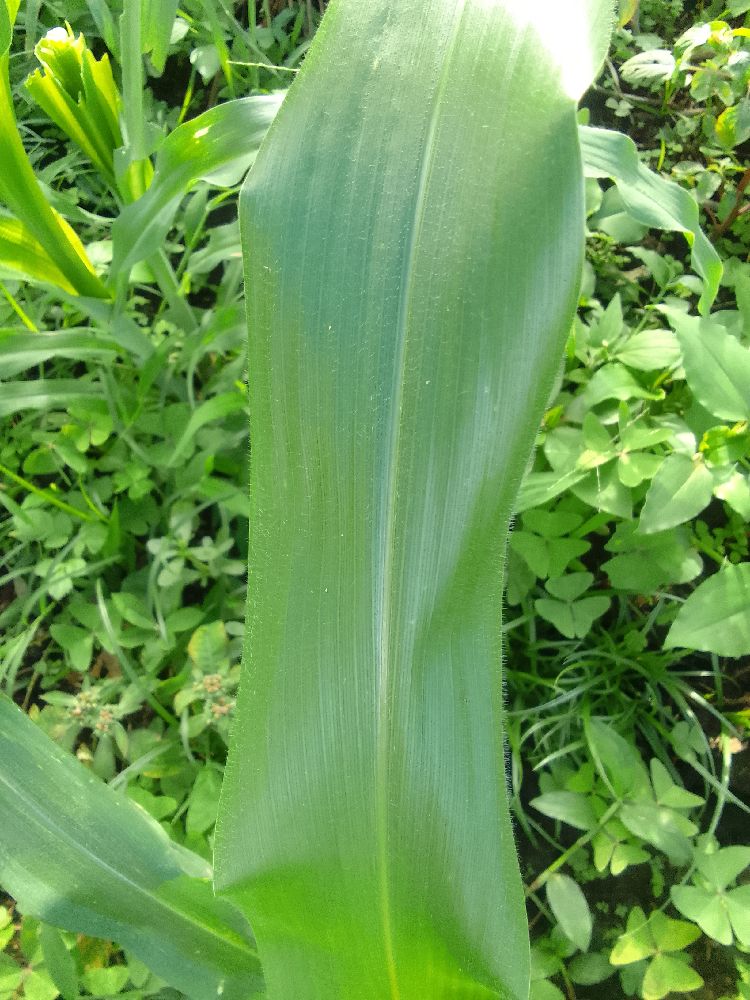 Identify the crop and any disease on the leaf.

maize, healthy
